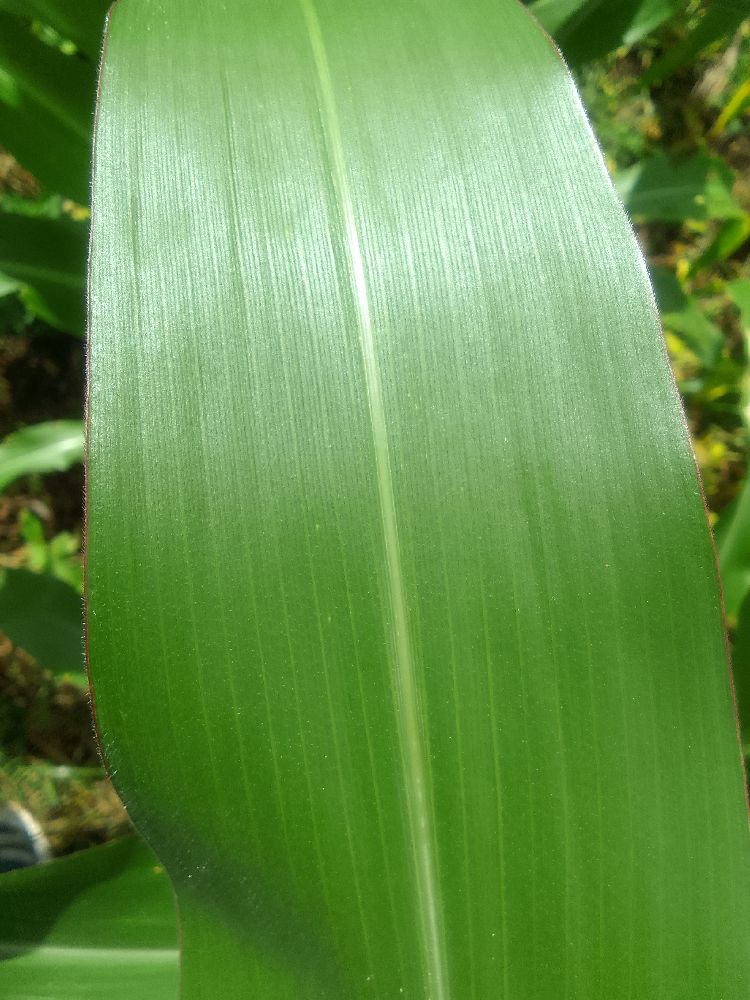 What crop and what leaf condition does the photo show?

maize, healthy
